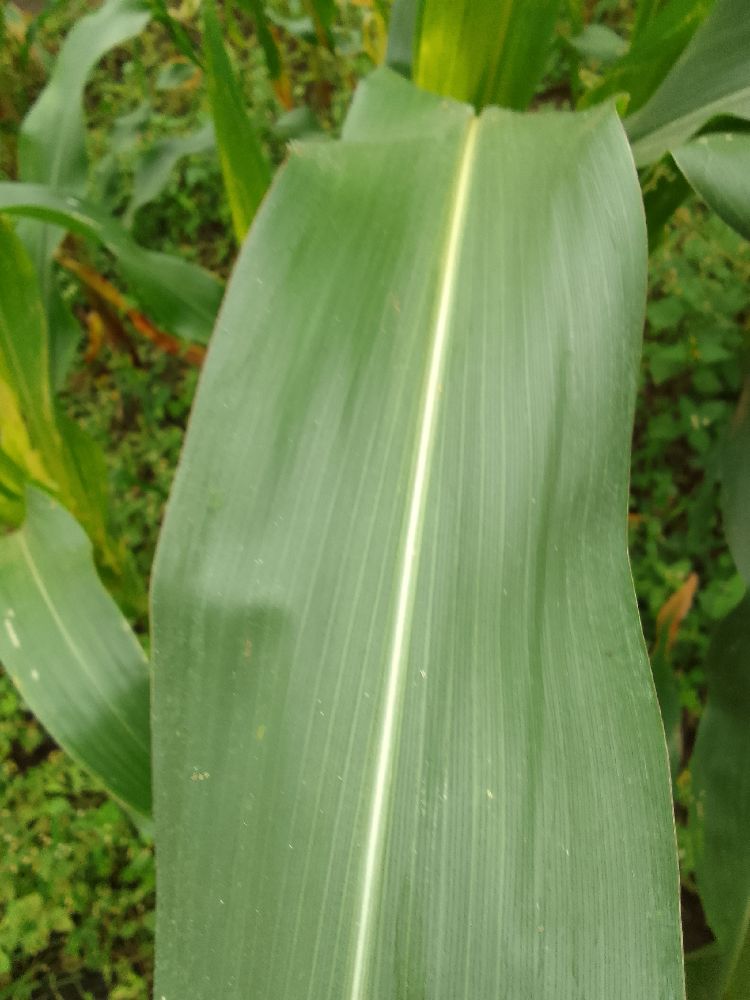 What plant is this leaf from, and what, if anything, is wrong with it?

maize, healthy
